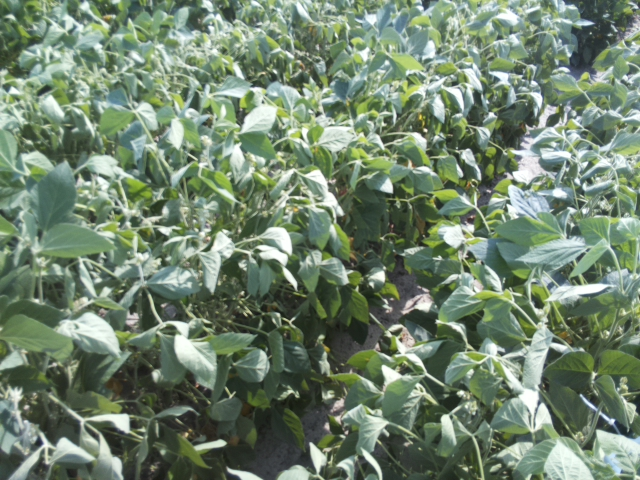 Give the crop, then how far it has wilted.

soybean, moderate turgor loss in upper canopy
